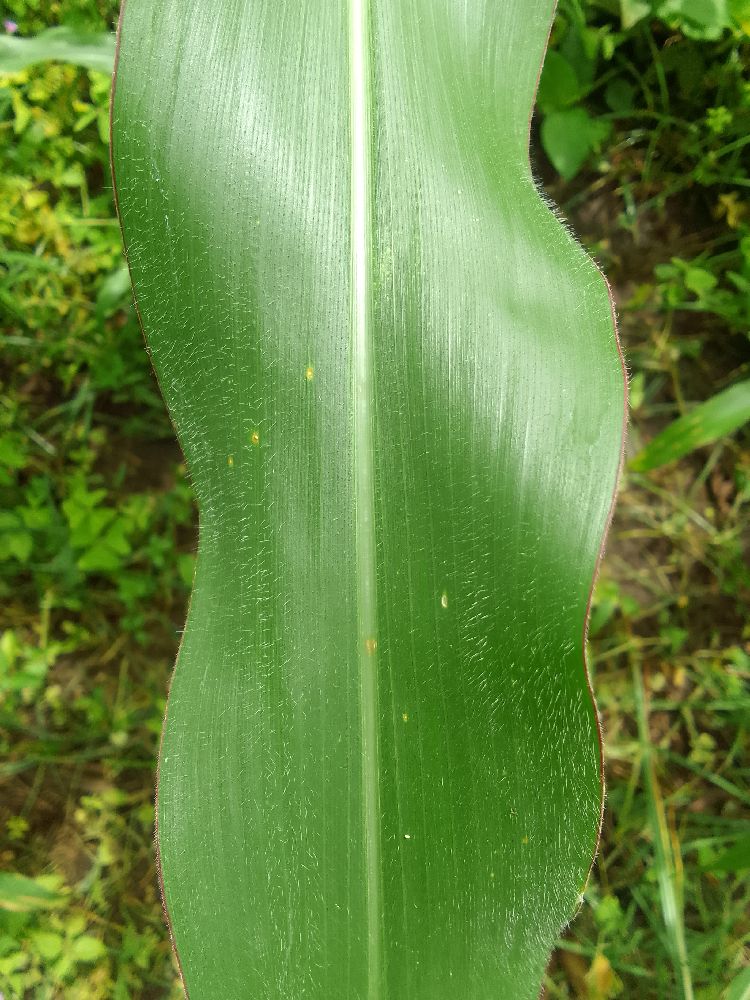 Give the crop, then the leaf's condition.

maize, healthy
